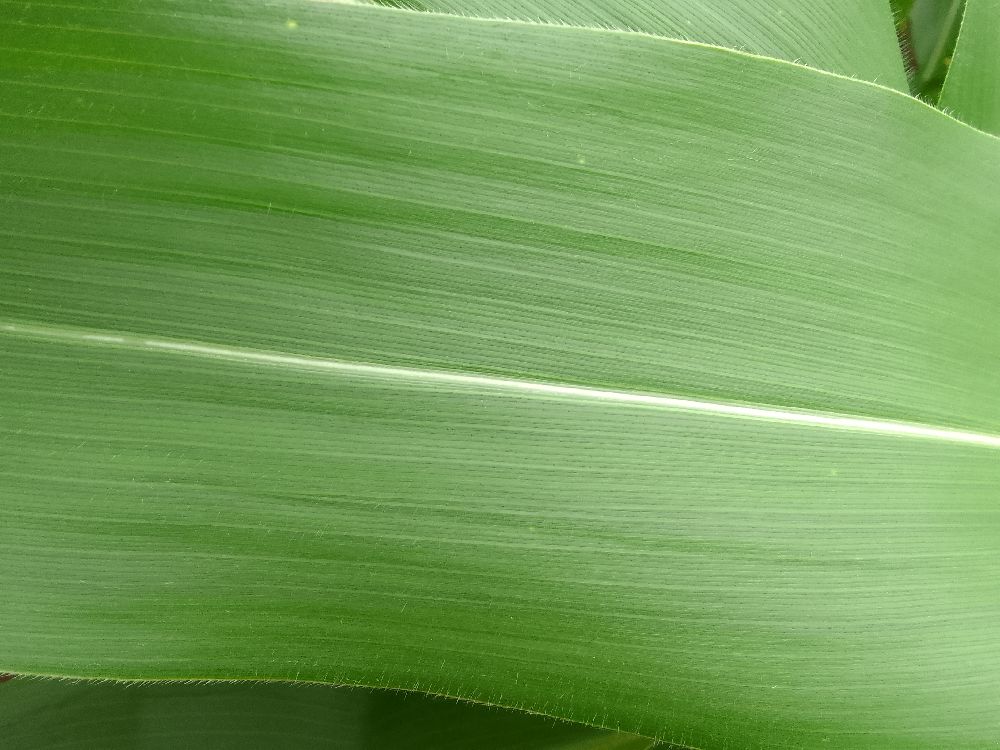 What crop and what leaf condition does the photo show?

maize, healthy
